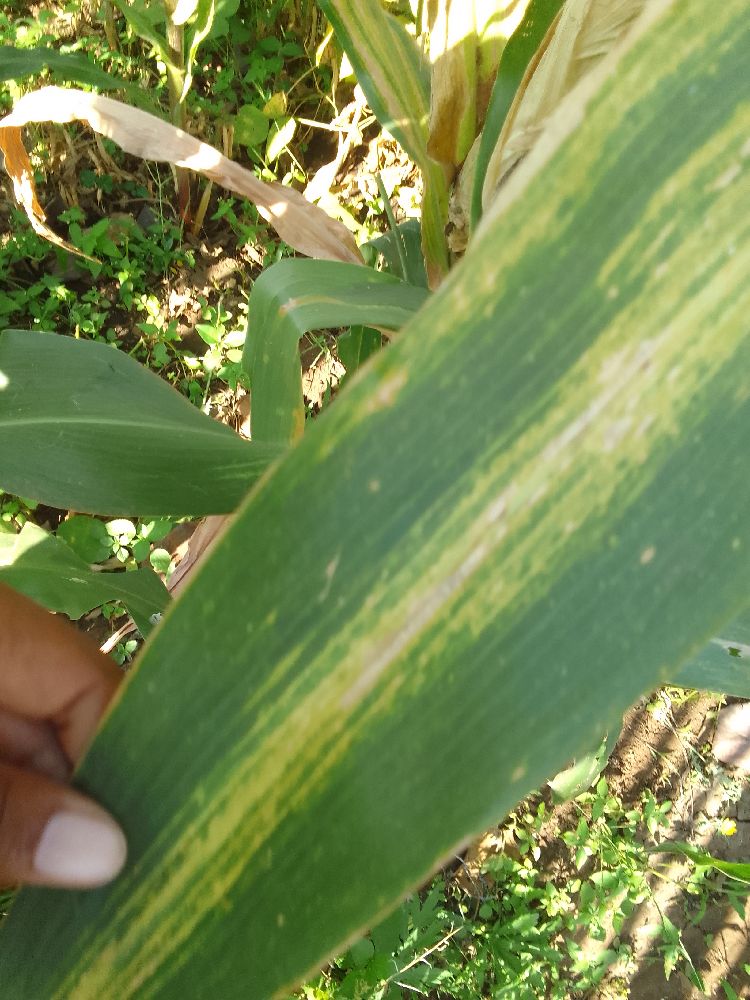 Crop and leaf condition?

maize, maize lethal necrosis
